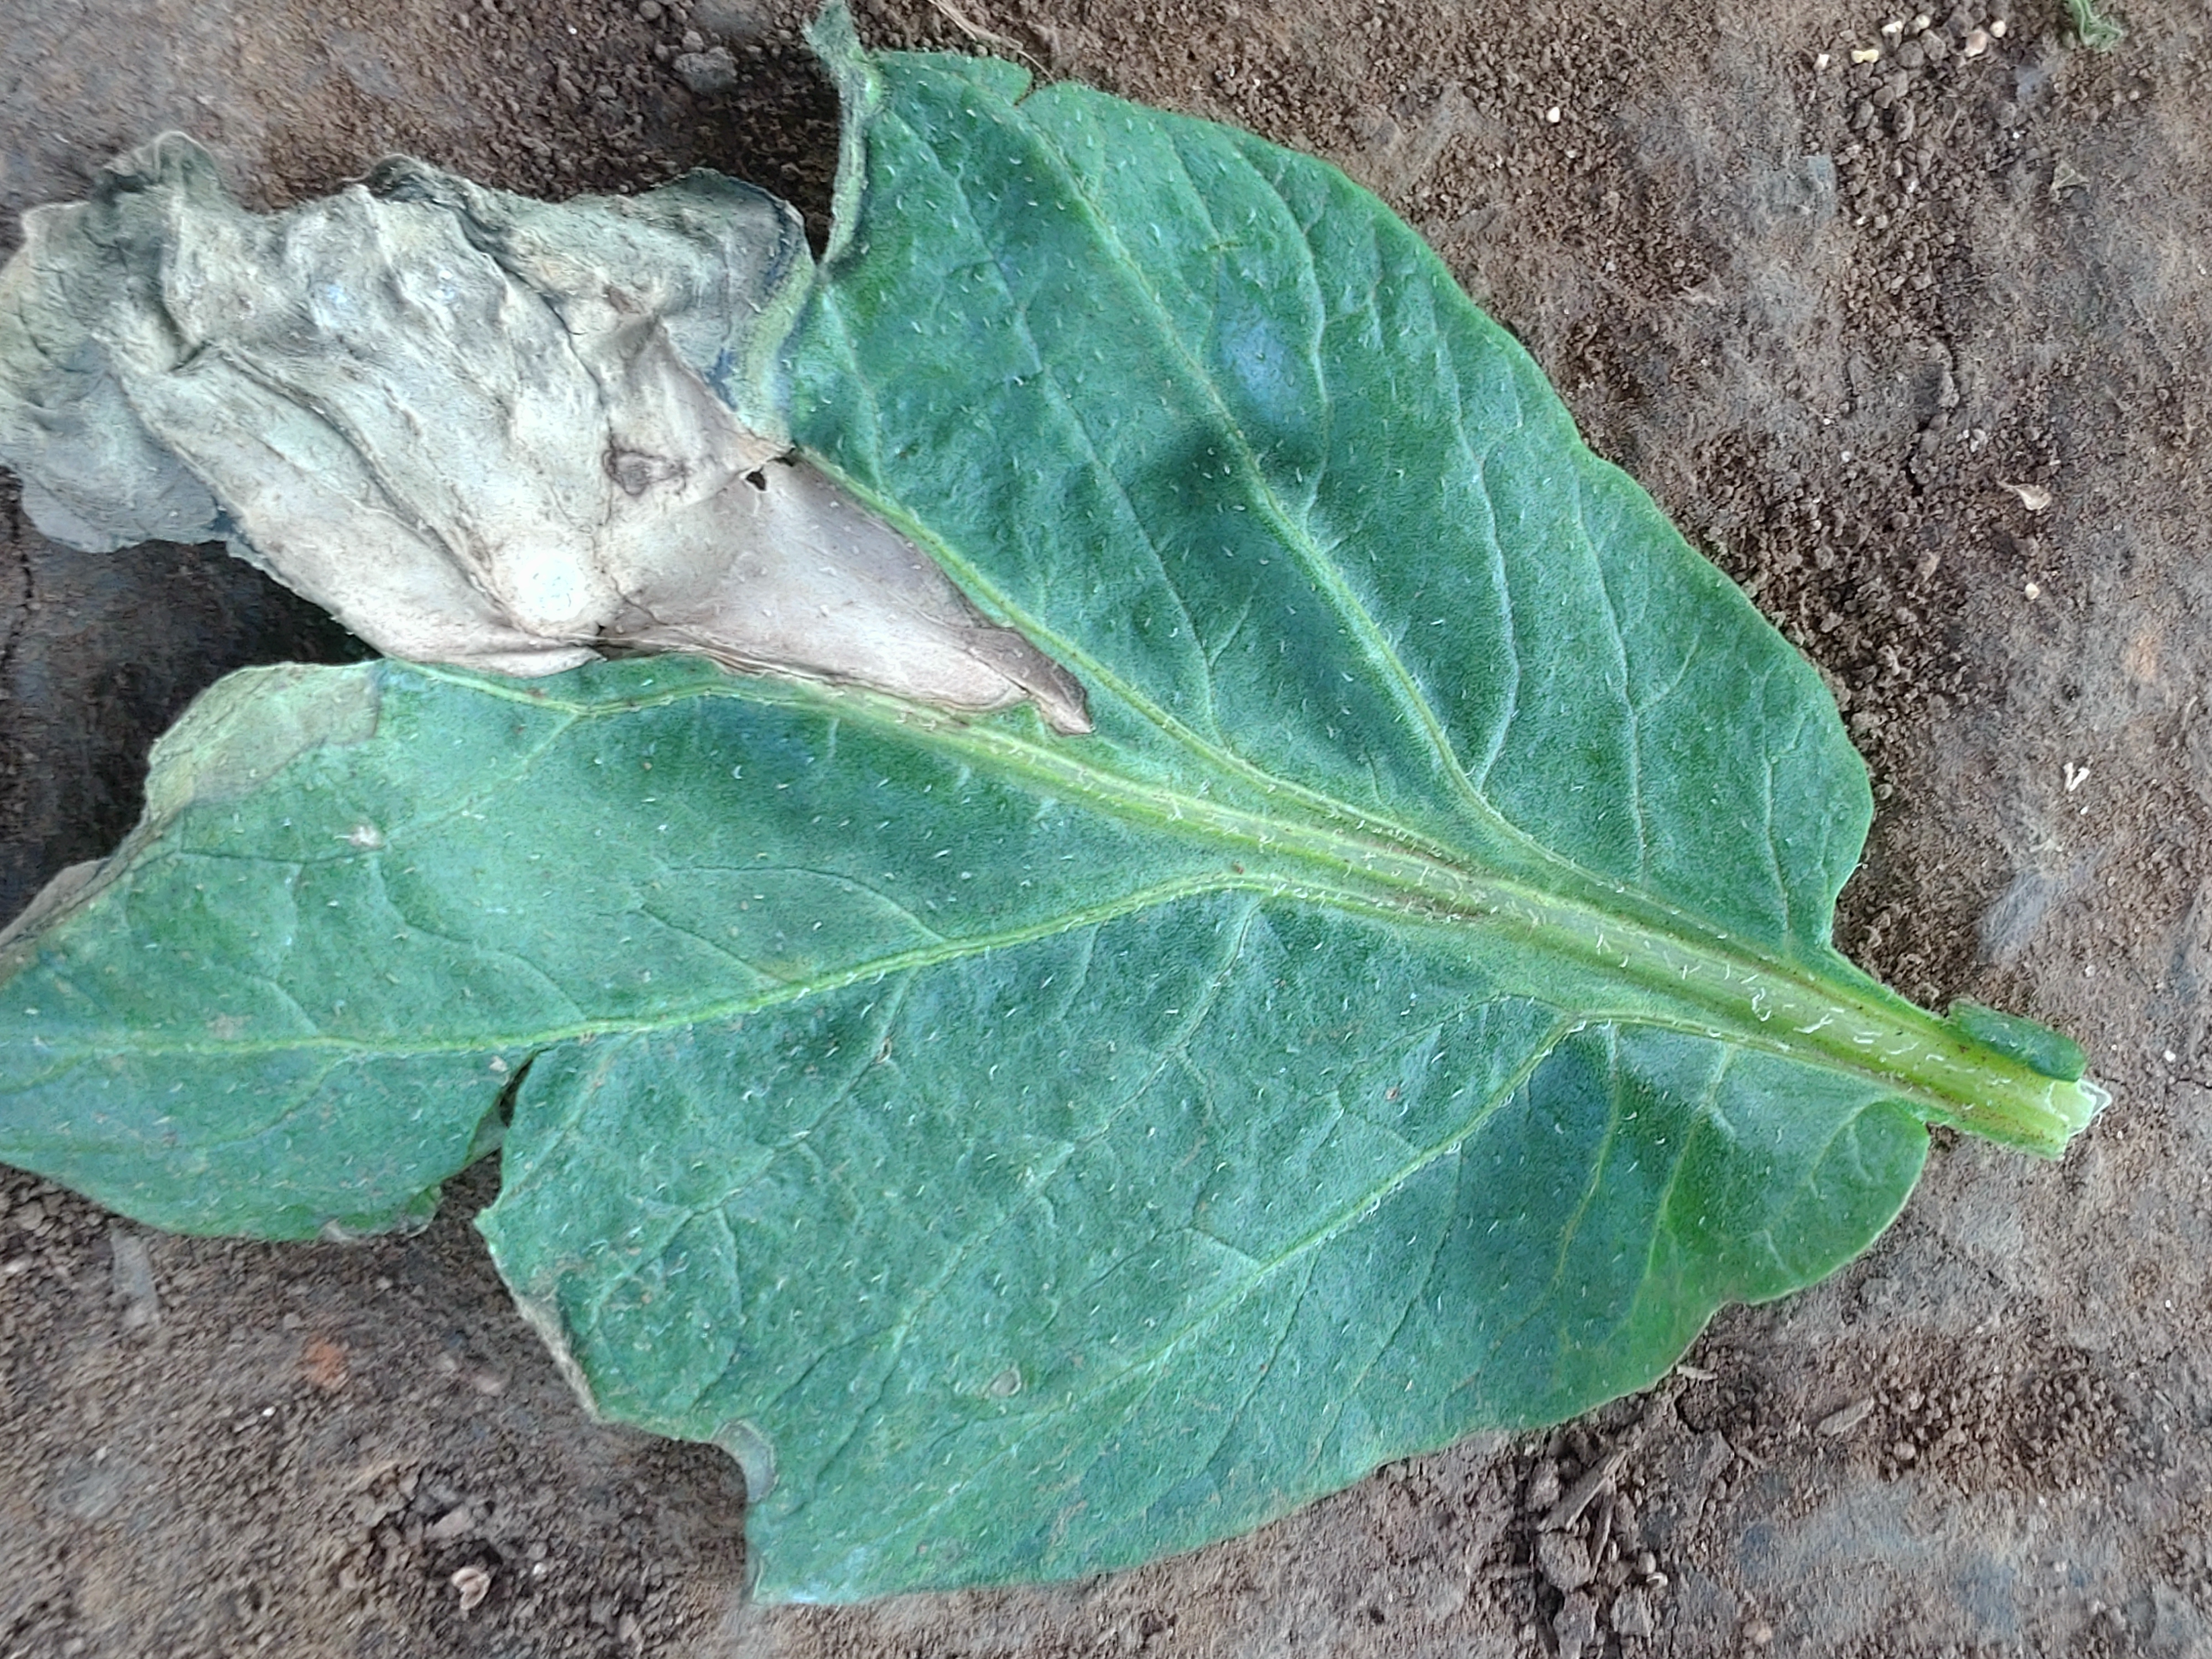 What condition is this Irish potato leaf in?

early blight
